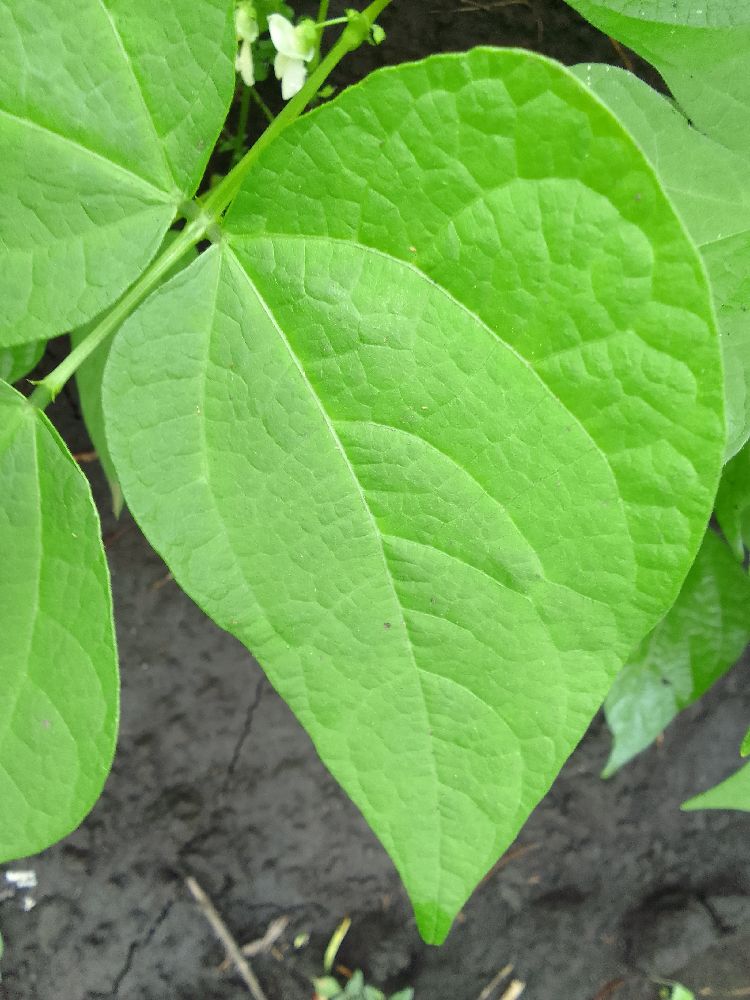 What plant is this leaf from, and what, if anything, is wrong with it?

common bean, healthy
